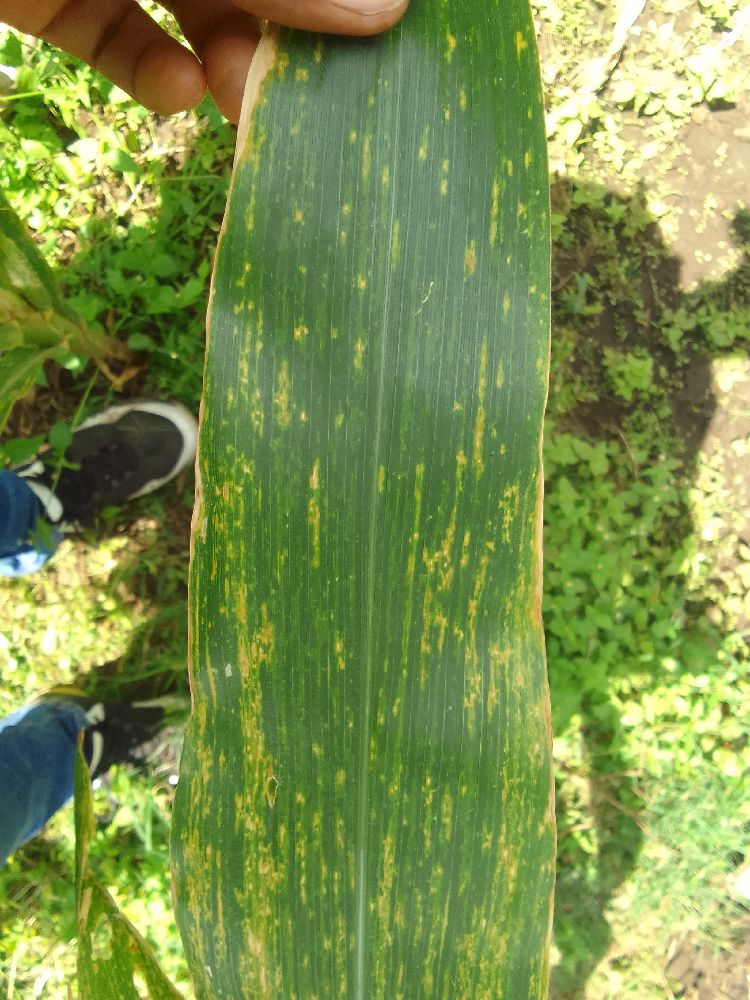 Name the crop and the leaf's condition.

maize, maize lethal necrosis
